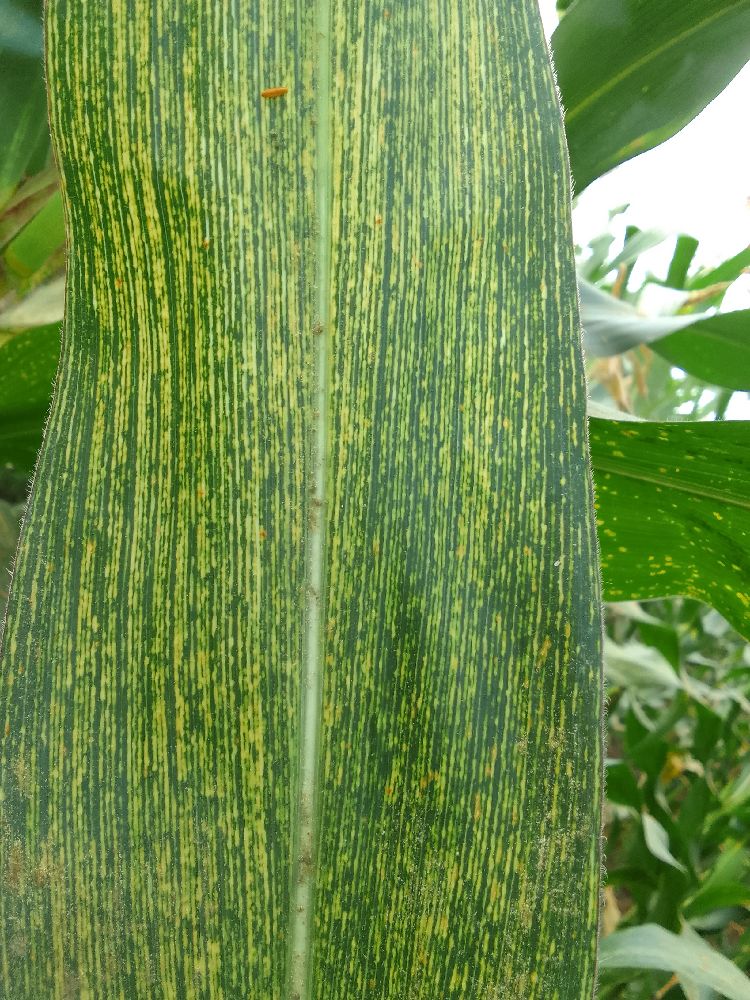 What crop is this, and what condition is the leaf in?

maize, maize streak virus
